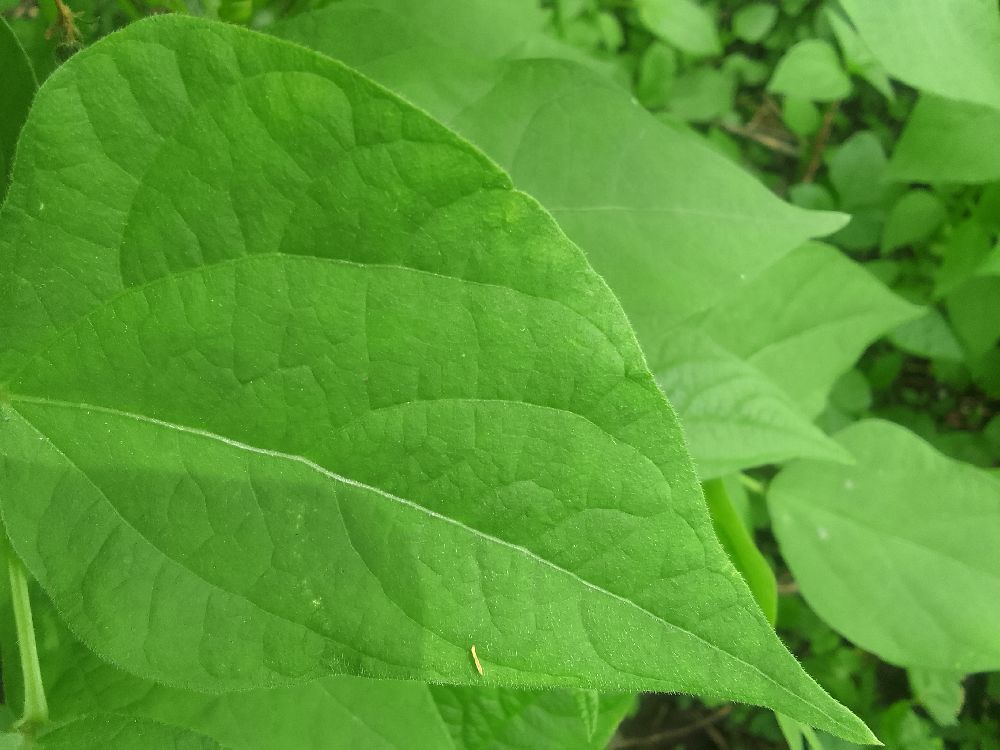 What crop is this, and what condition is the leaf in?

common bean, healthy
